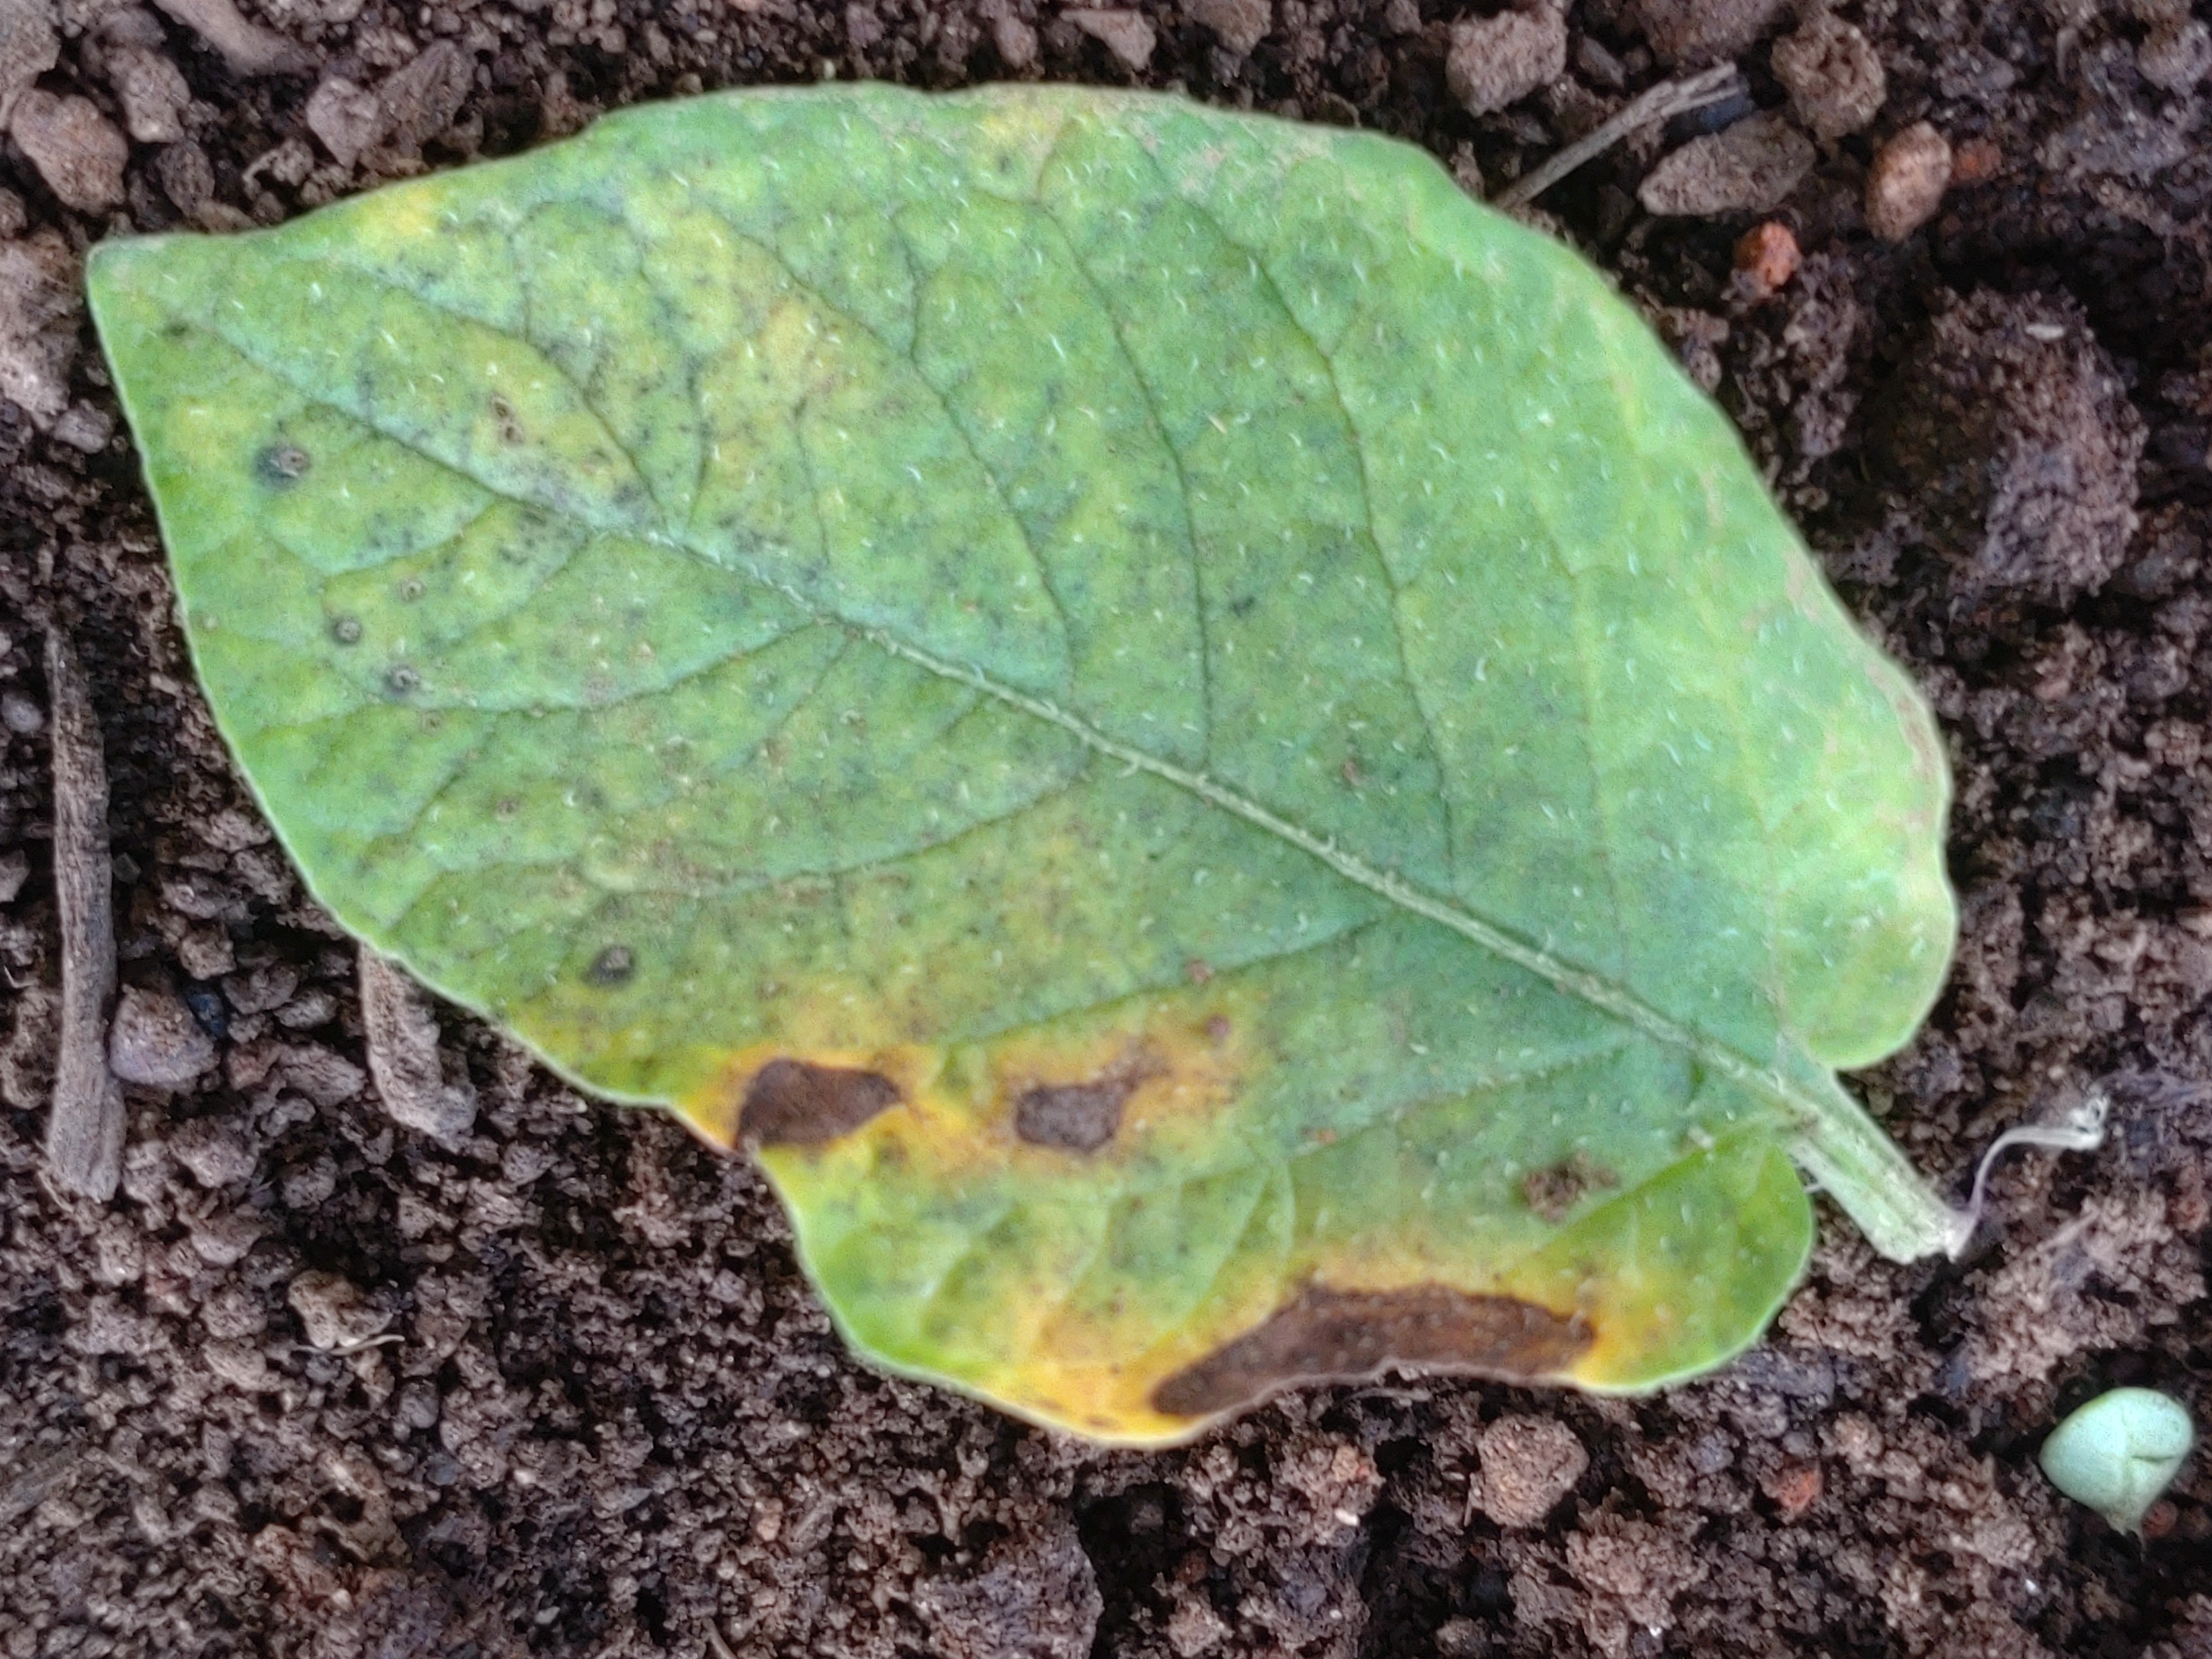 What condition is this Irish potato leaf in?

late blight
